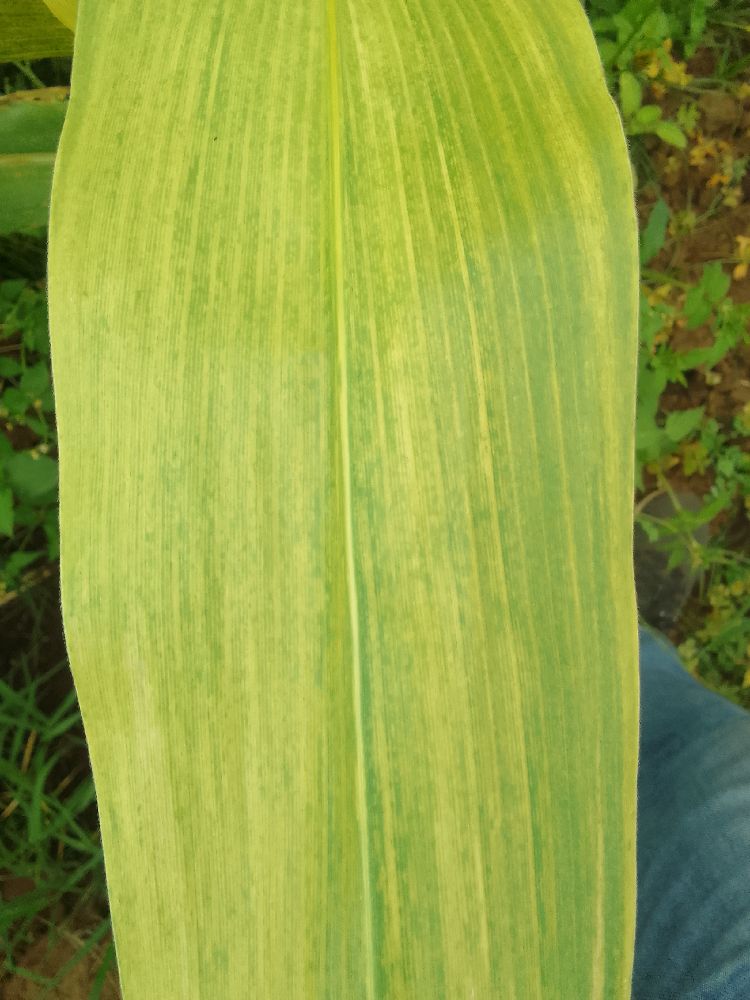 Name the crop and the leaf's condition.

maize, maize lethal necrosis
